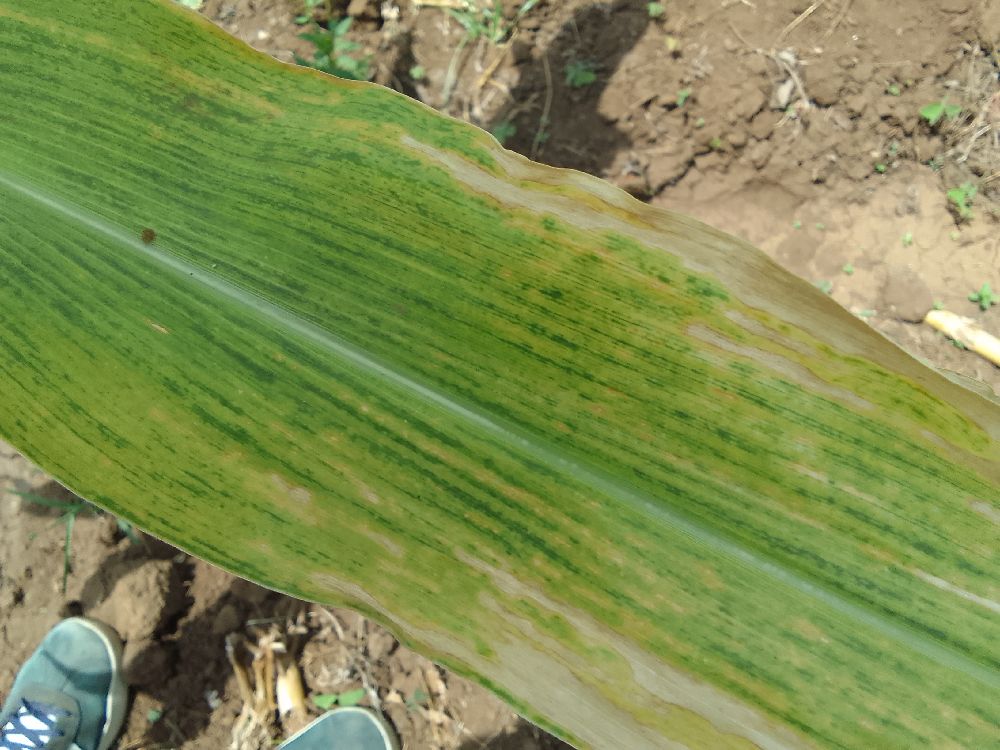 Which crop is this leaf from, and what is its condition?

maize, maize lethal necrosis
